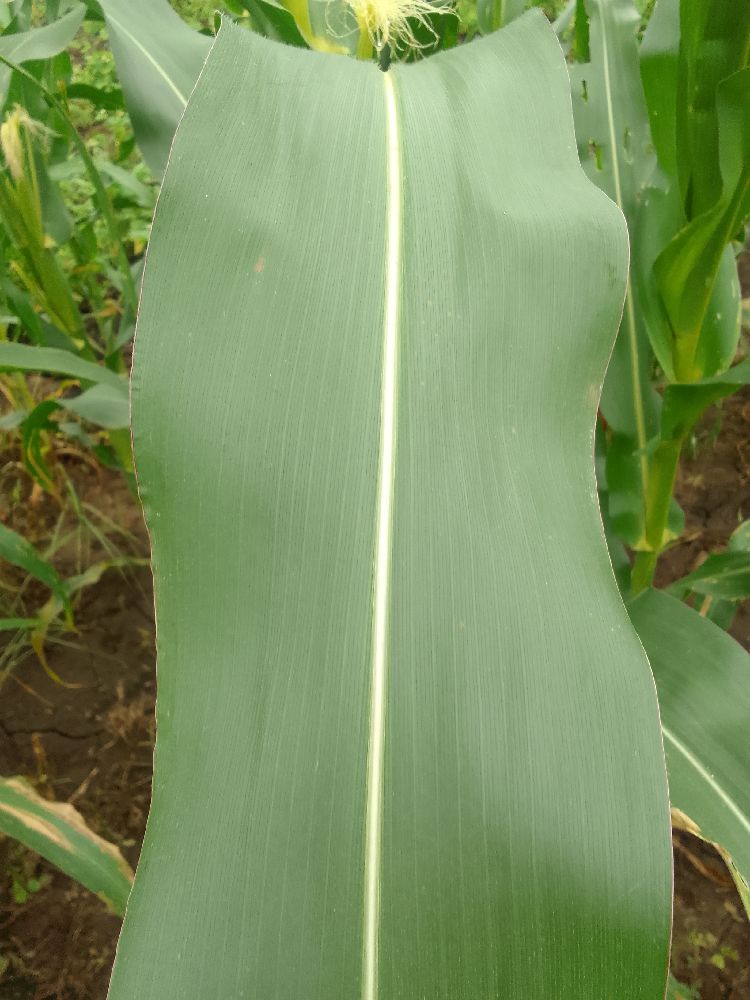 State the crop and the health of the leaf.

maize, healthy
